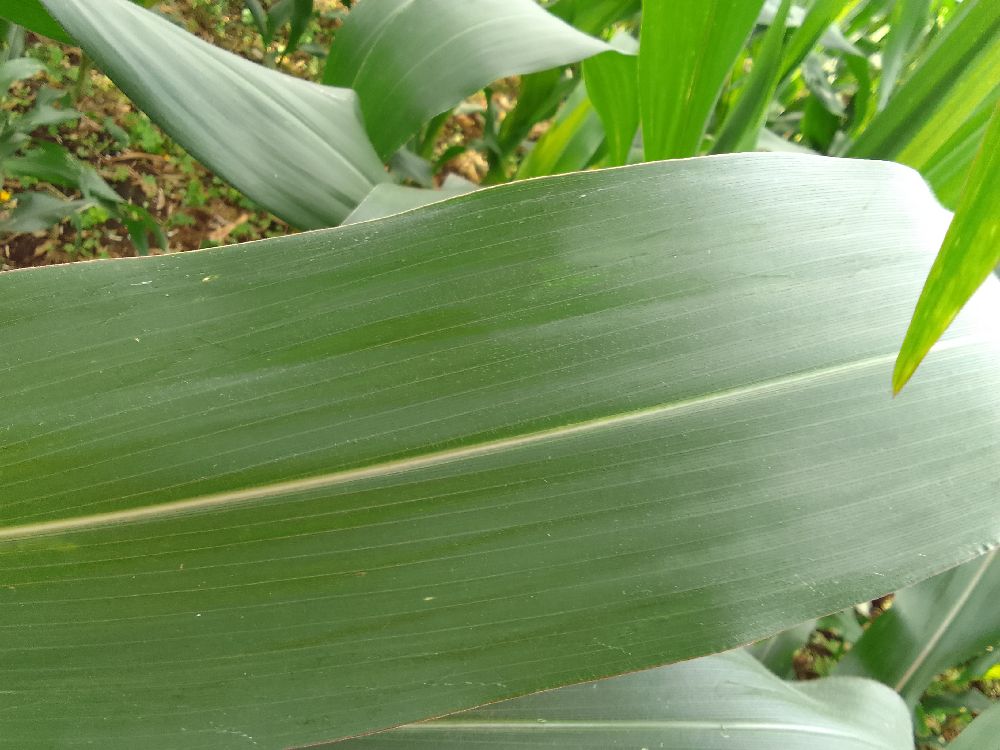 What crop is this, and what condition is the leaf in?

maize, healthy
